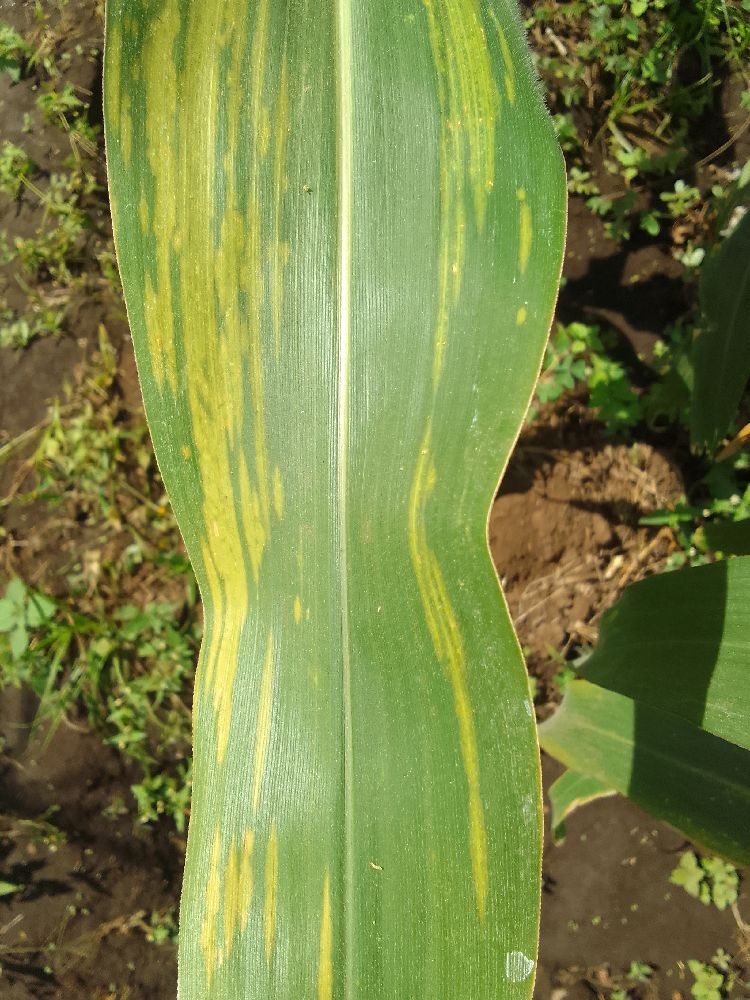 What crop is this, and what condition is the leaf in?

maize, maize lethal necrosis
